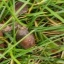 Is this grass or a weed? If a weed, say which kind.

grass
